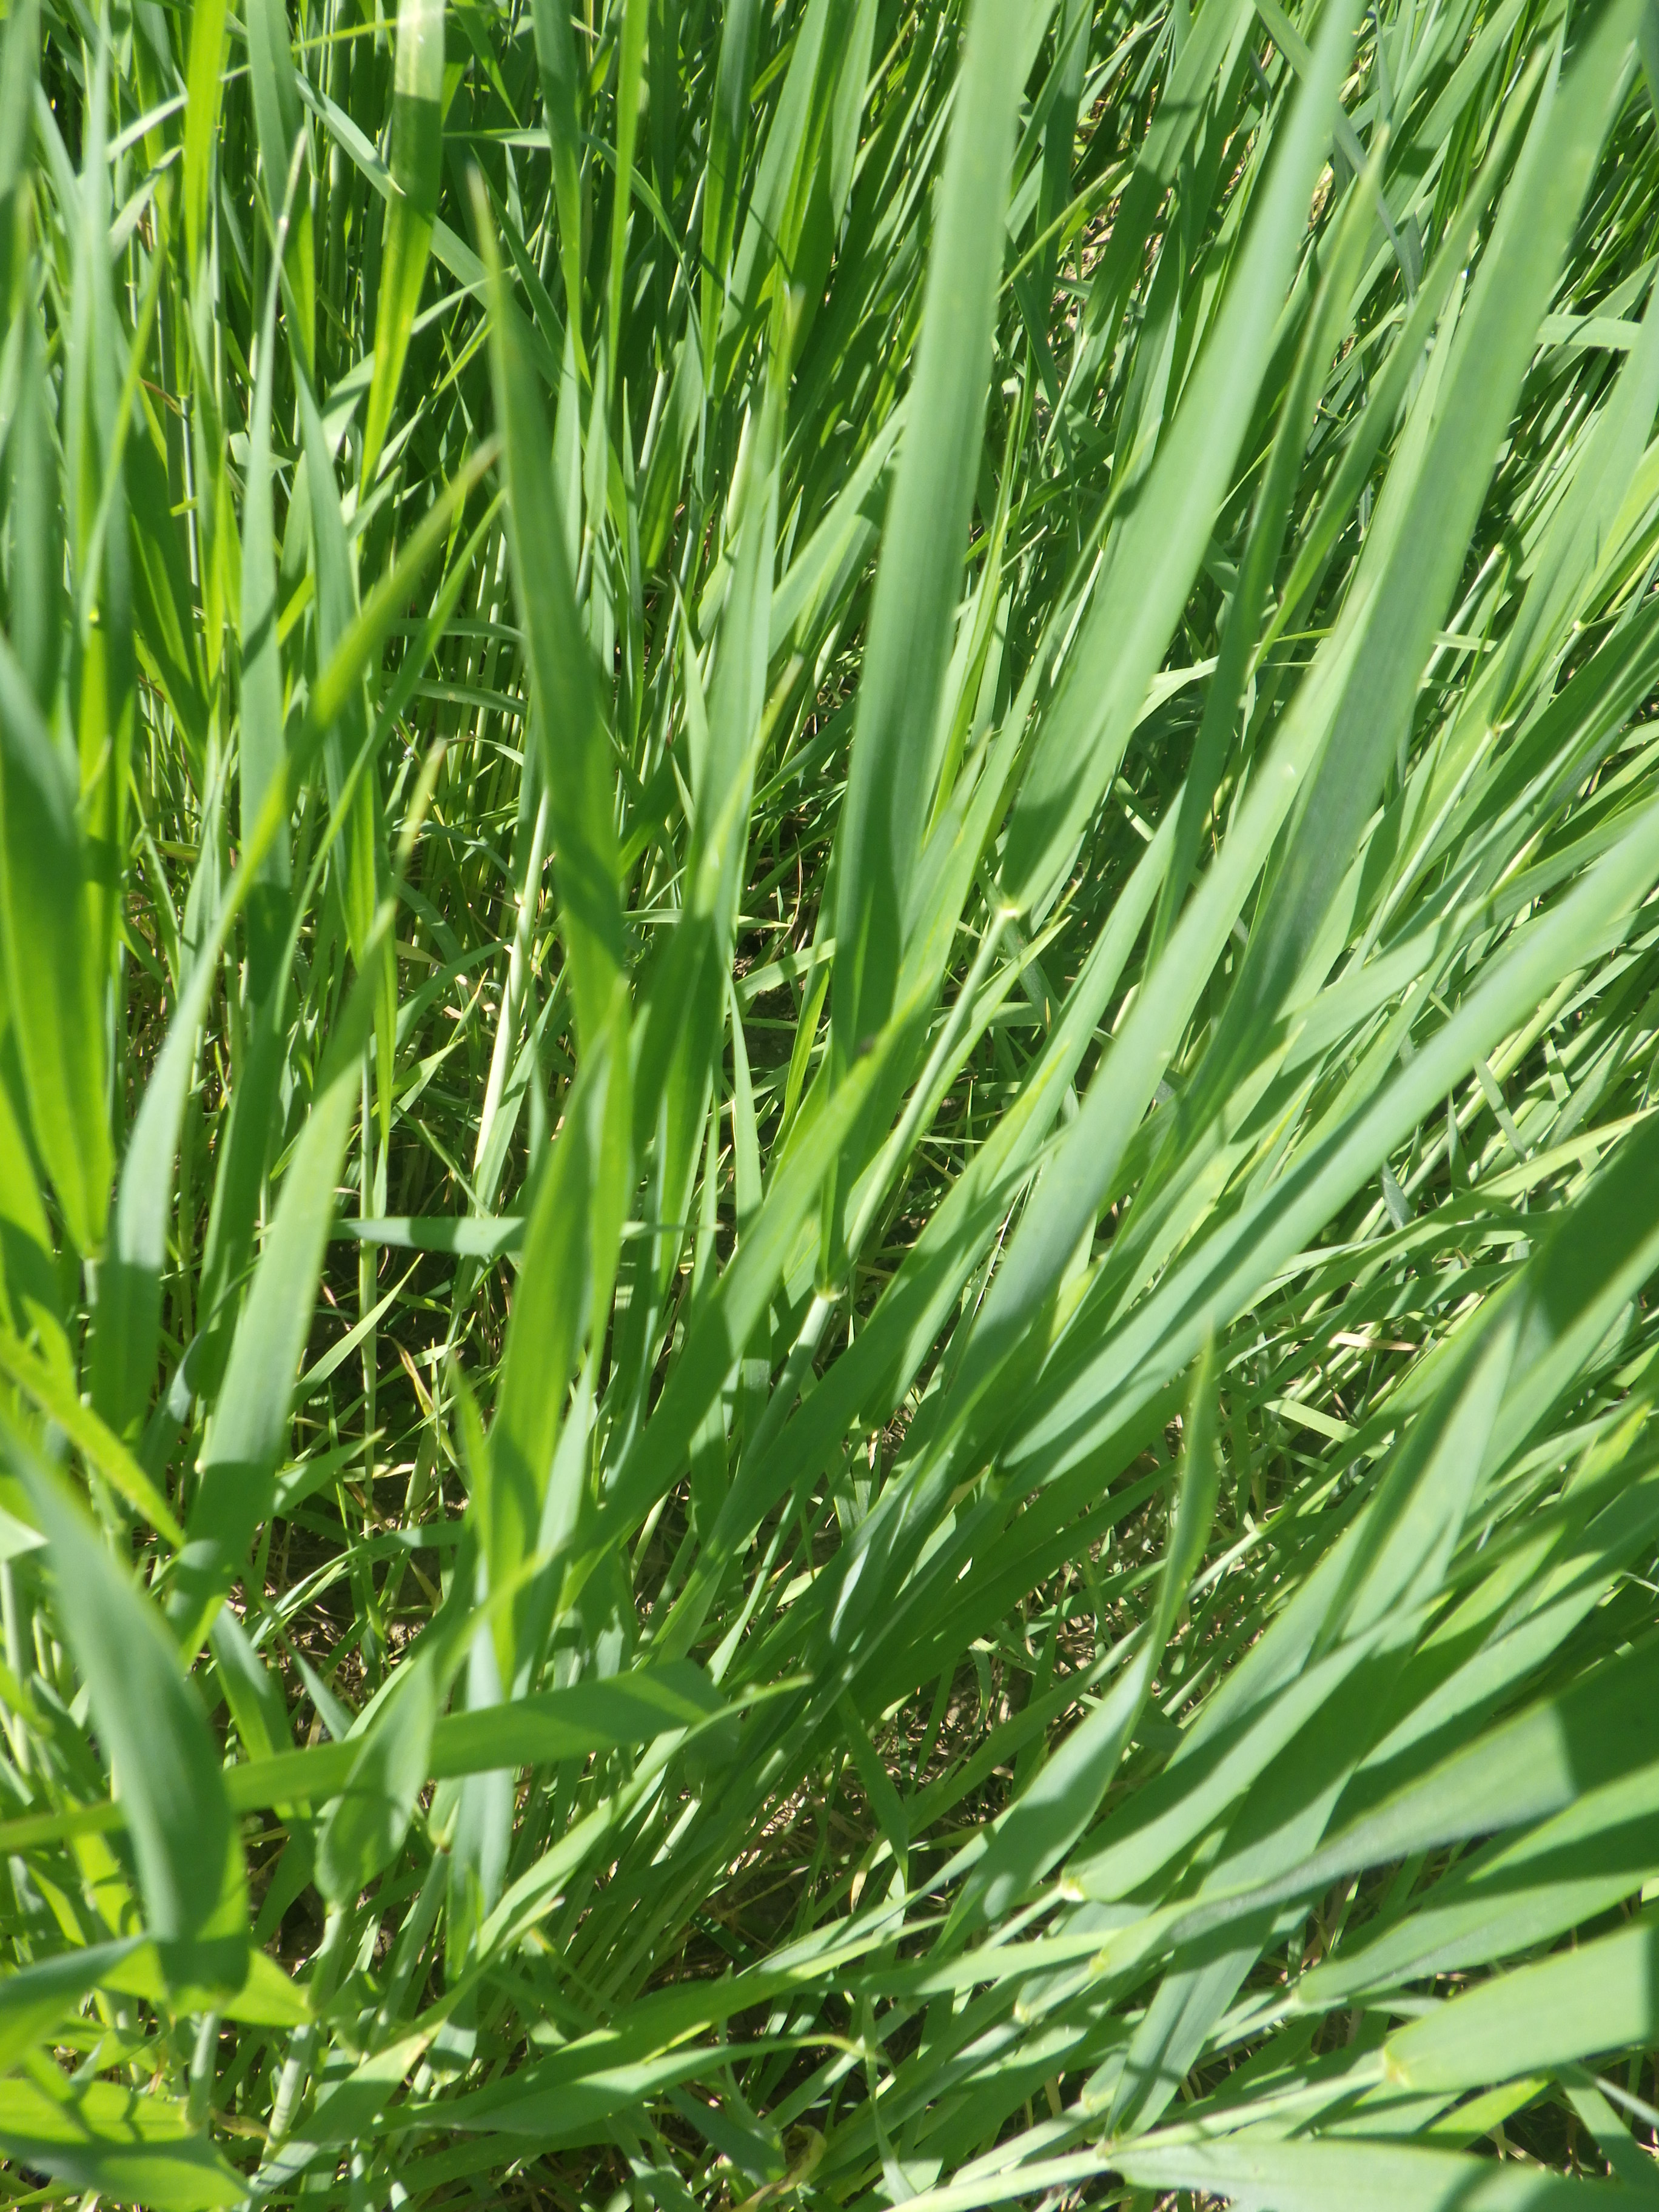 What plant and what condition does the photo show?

emmer, healthy
